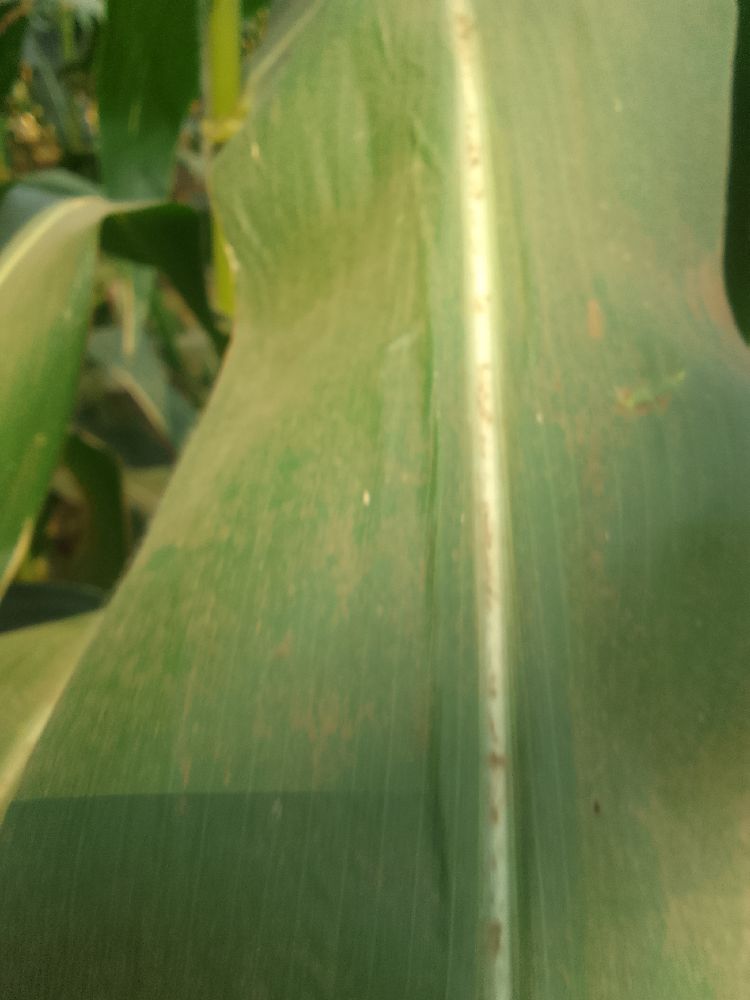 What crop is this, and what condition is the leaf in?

maize, healthy
